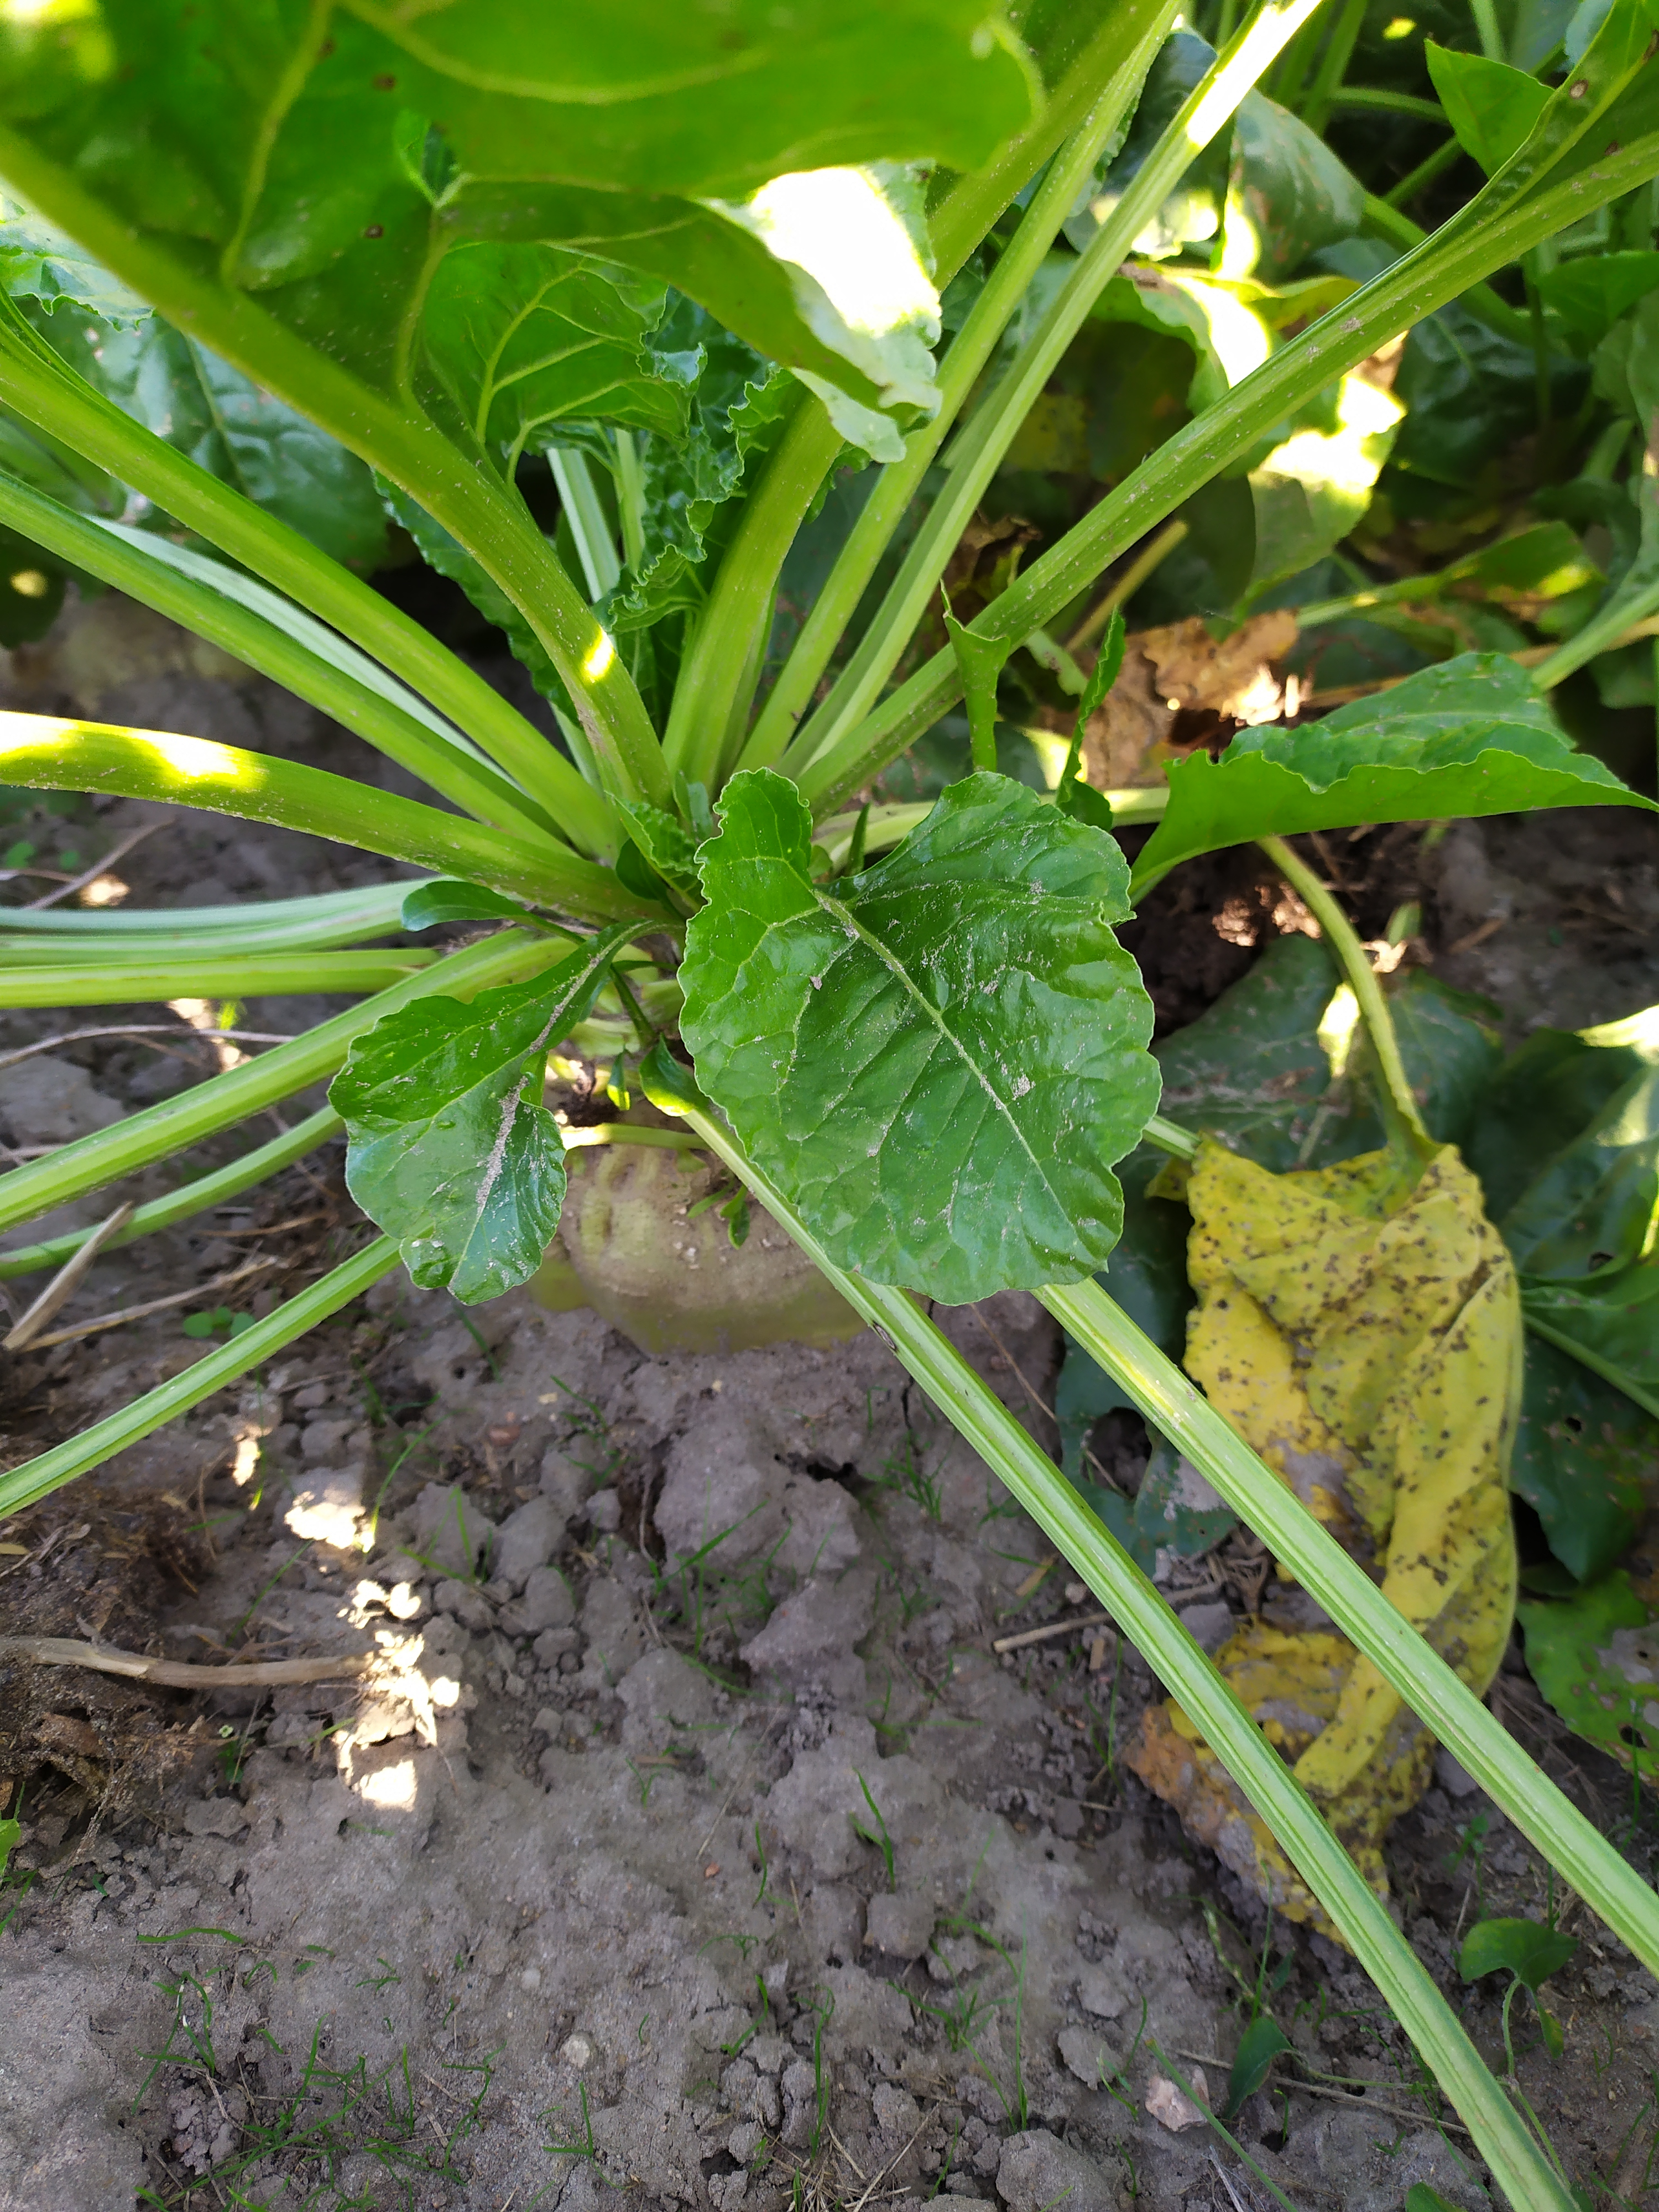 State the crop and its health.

beet, cercospora
